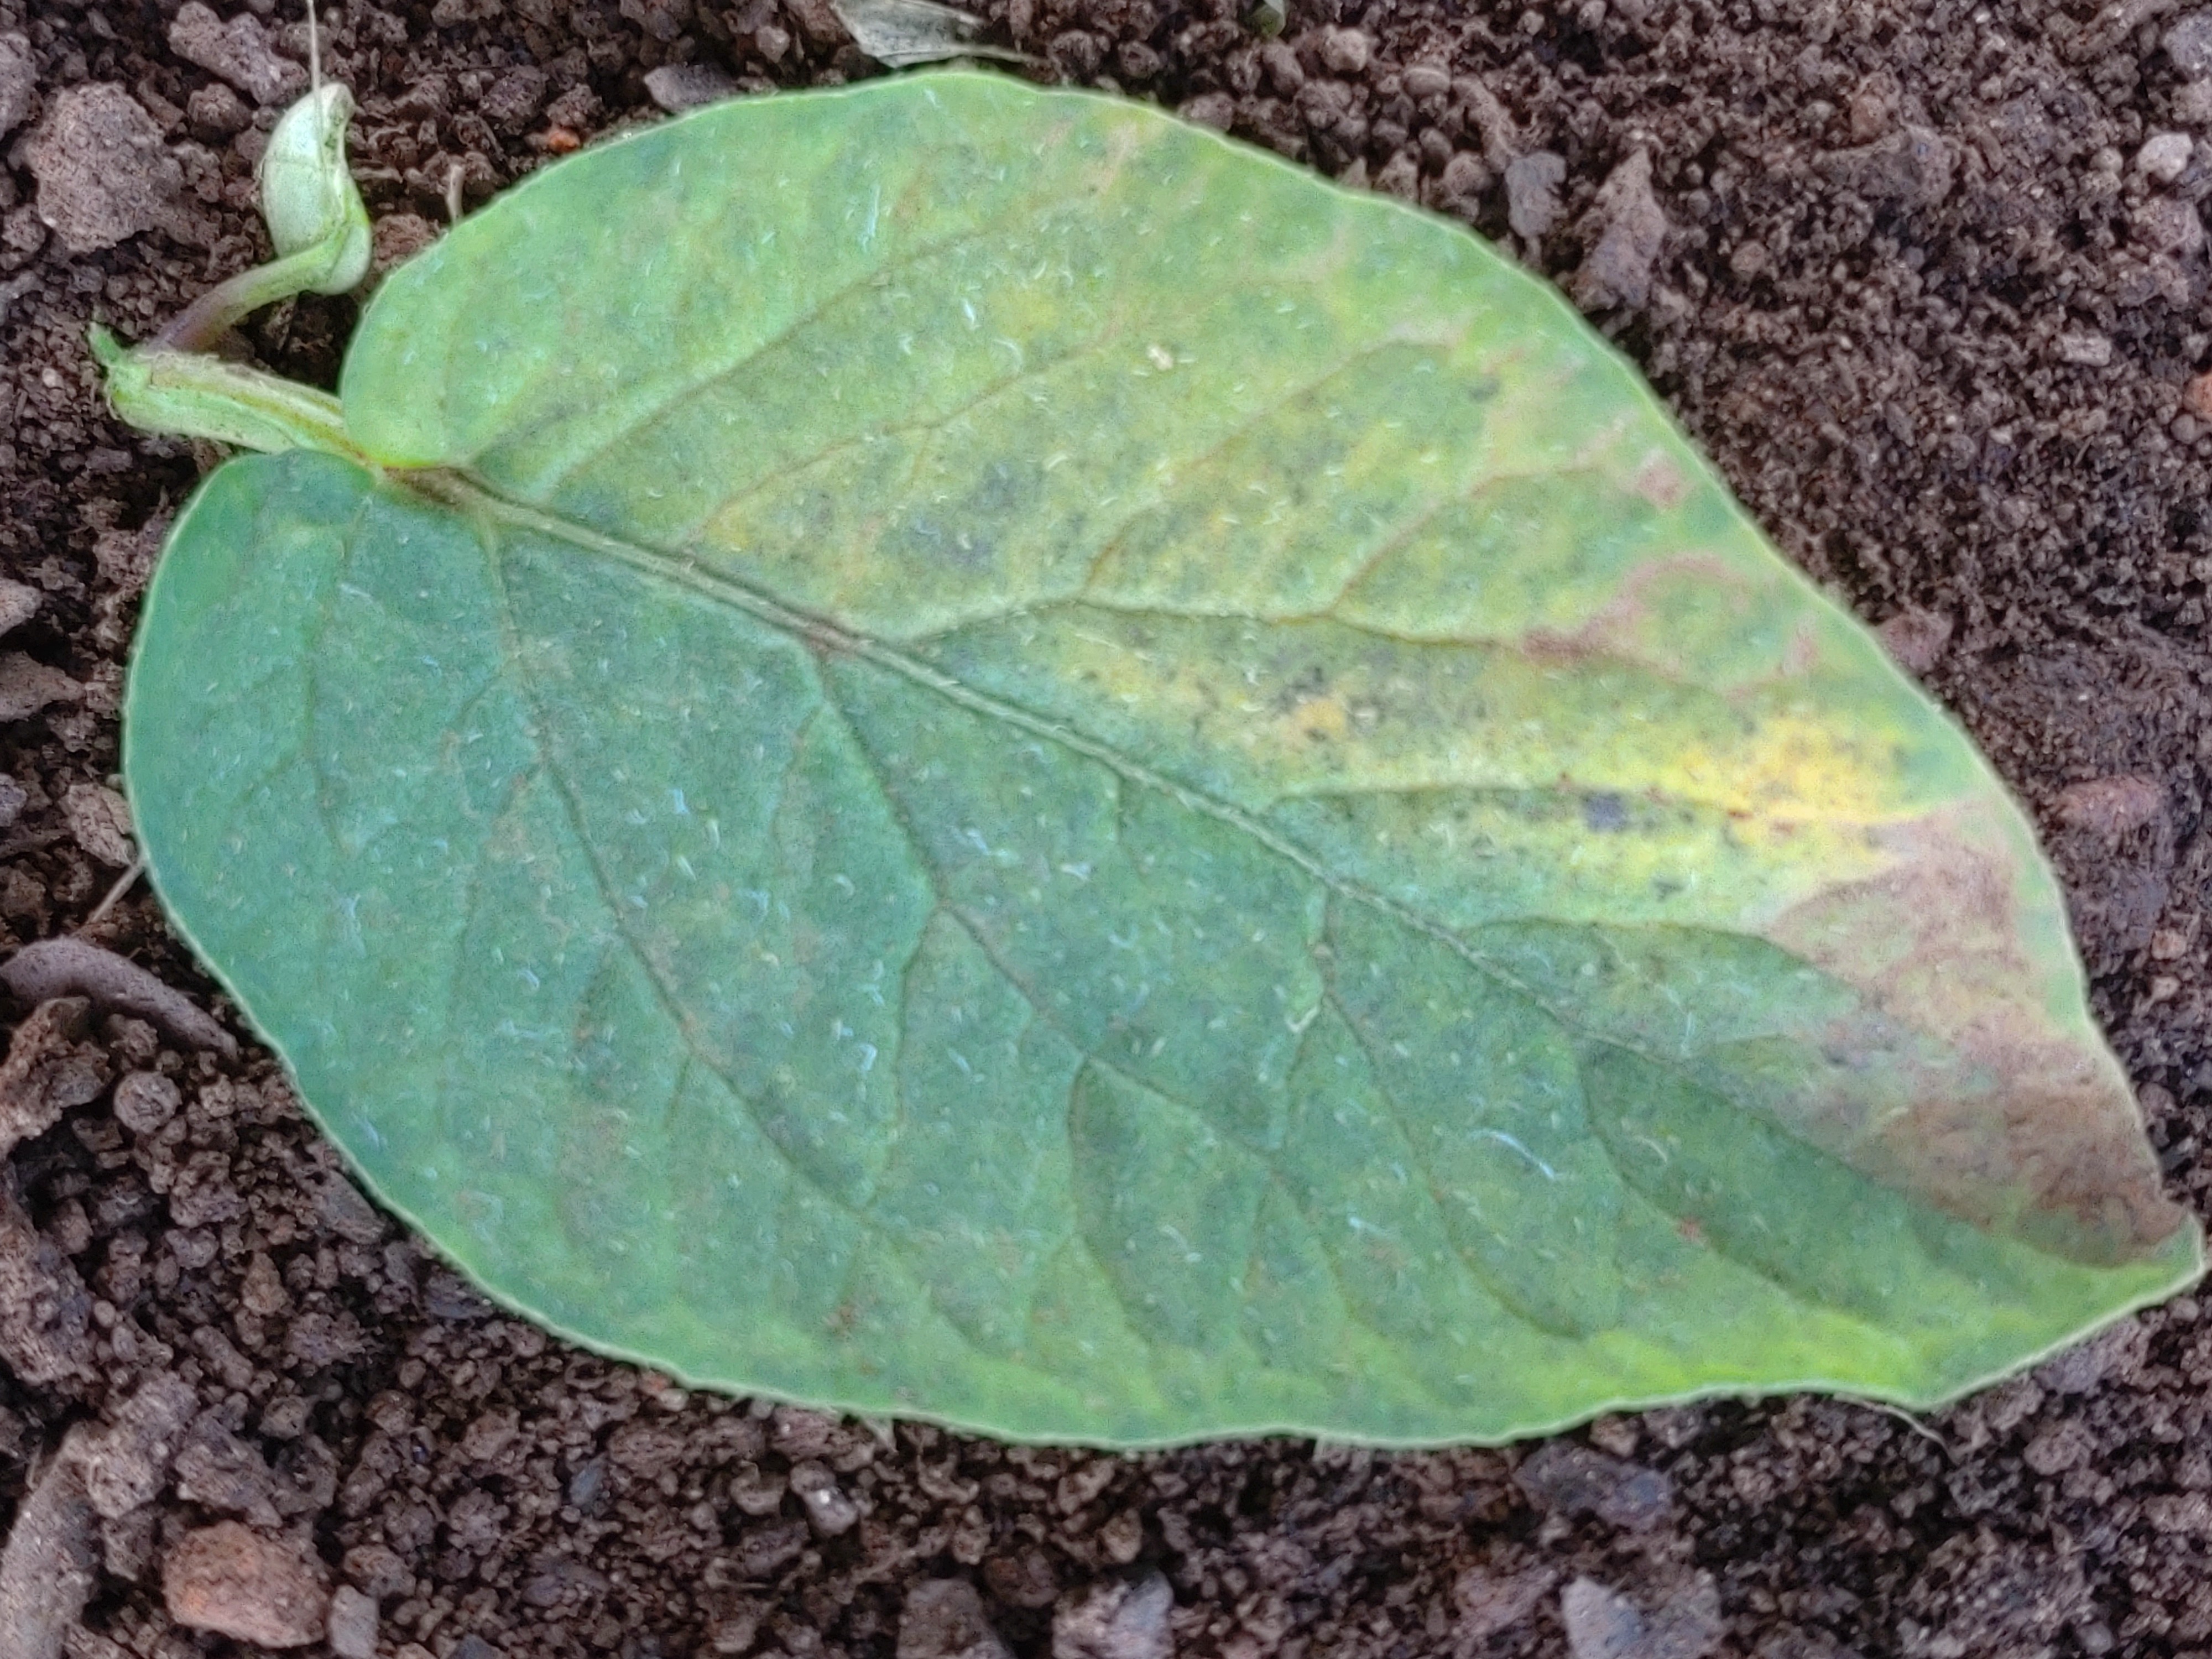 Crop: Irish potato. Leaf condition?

late blight
